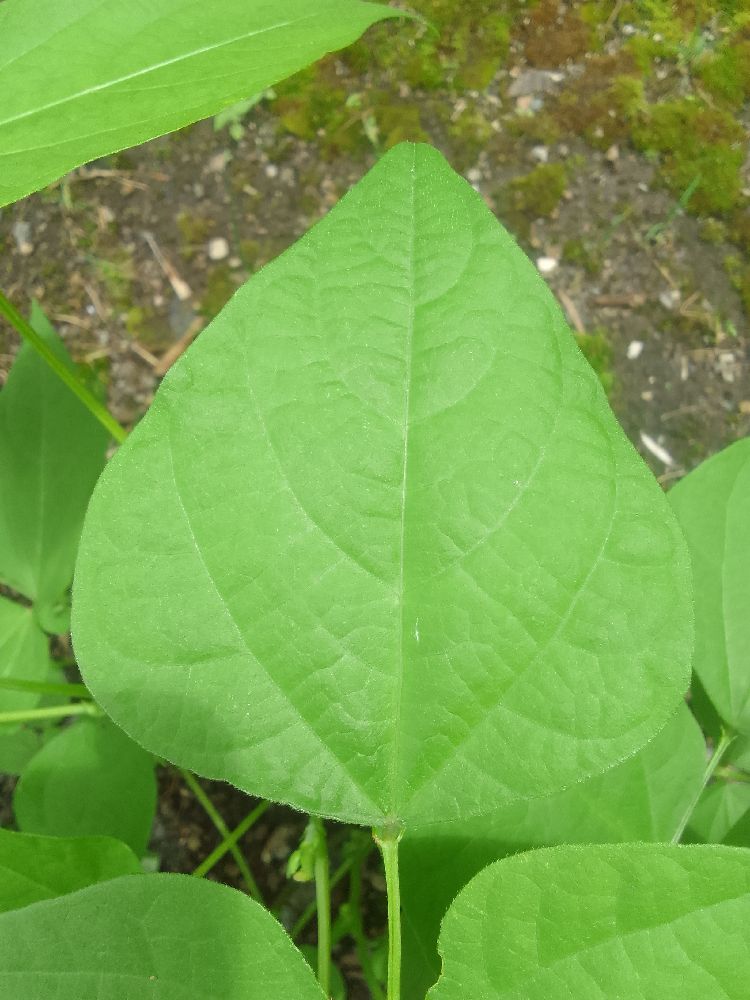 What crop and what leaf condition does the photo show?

common bean, healthy
